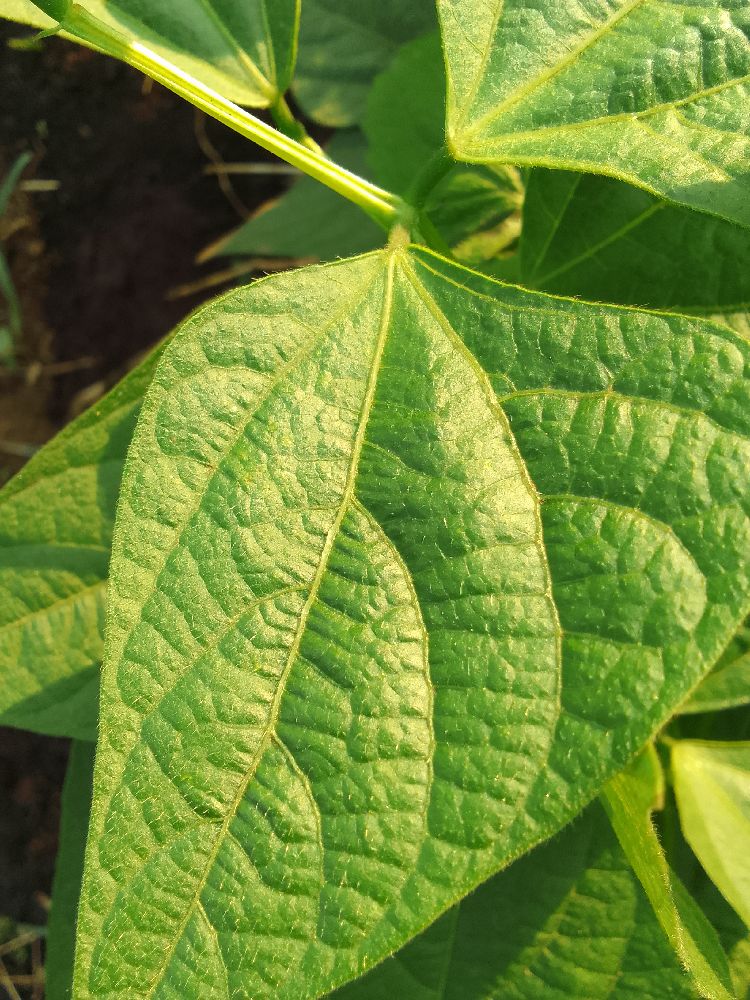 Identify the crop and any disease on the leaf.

common bean, healthy
